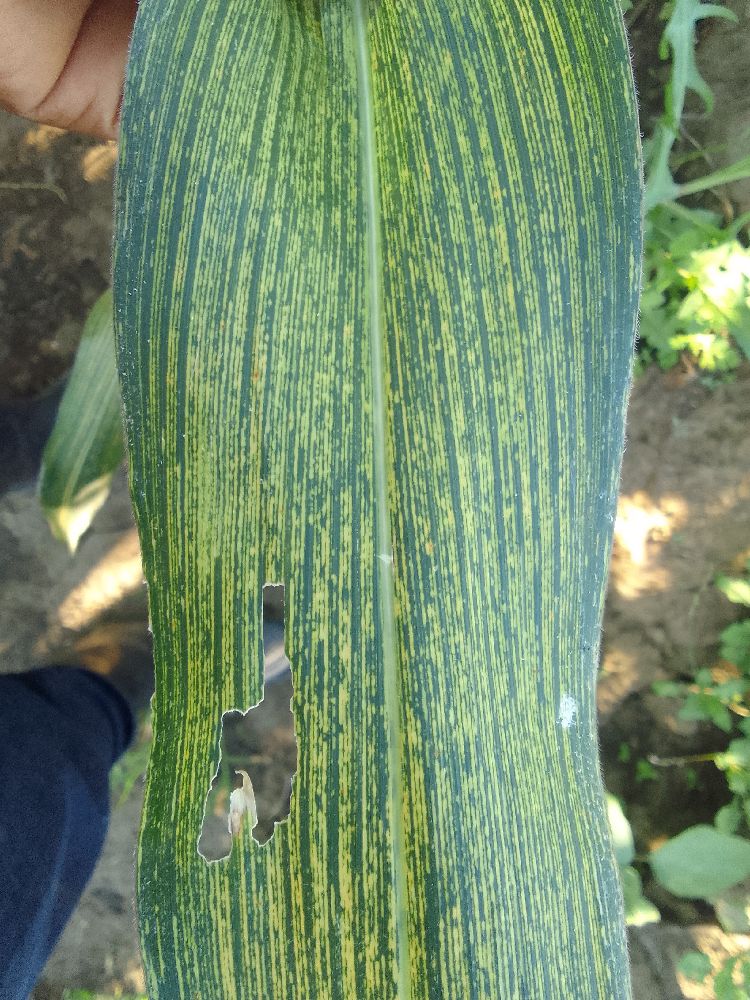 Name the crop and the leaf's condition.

maize, maize streak virus
